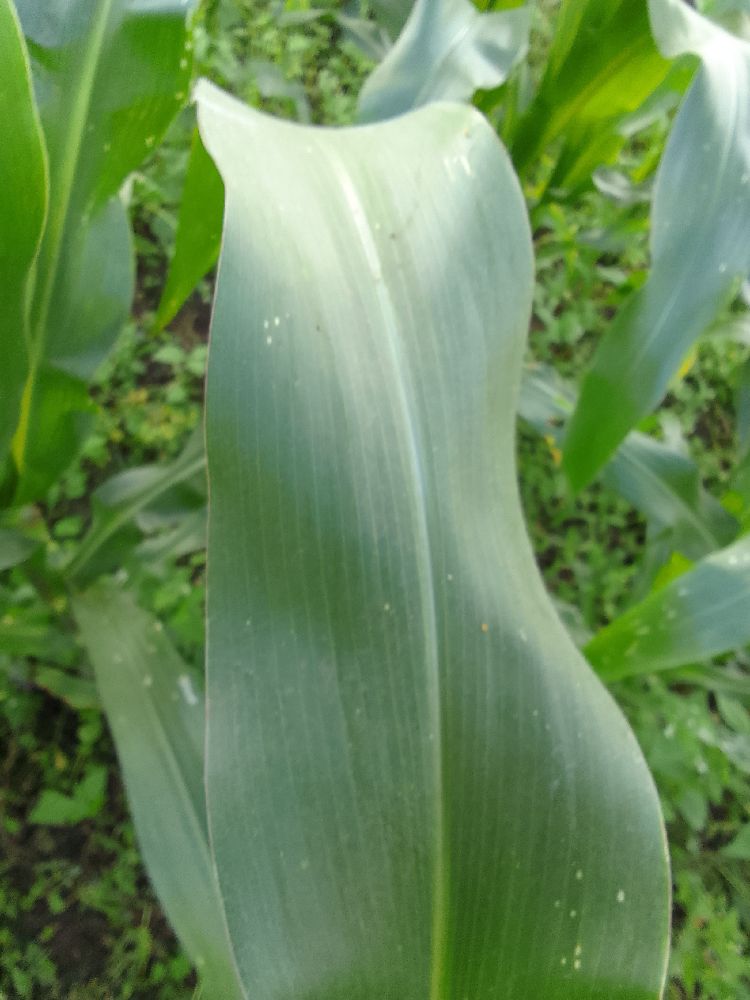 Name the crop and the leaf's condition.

maize, healthy
